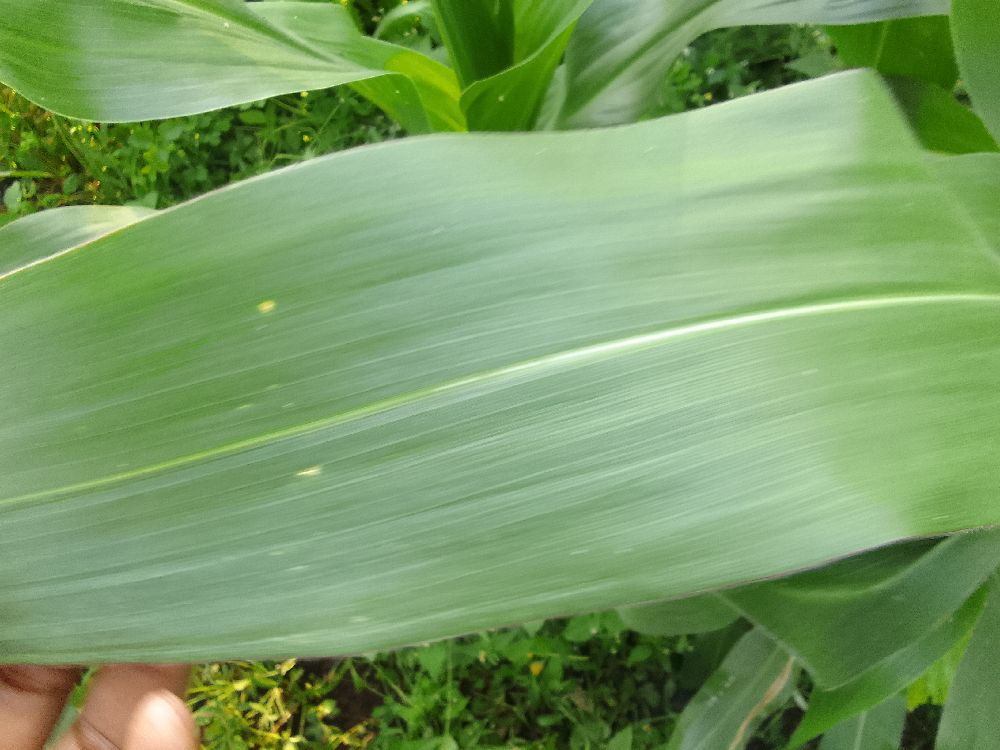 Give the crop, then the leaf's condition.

maize, healthy
